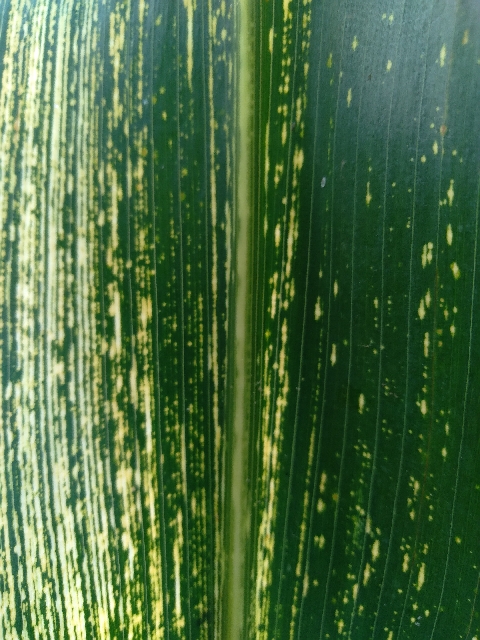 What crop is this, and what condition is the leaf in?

maize, maize streak virus
